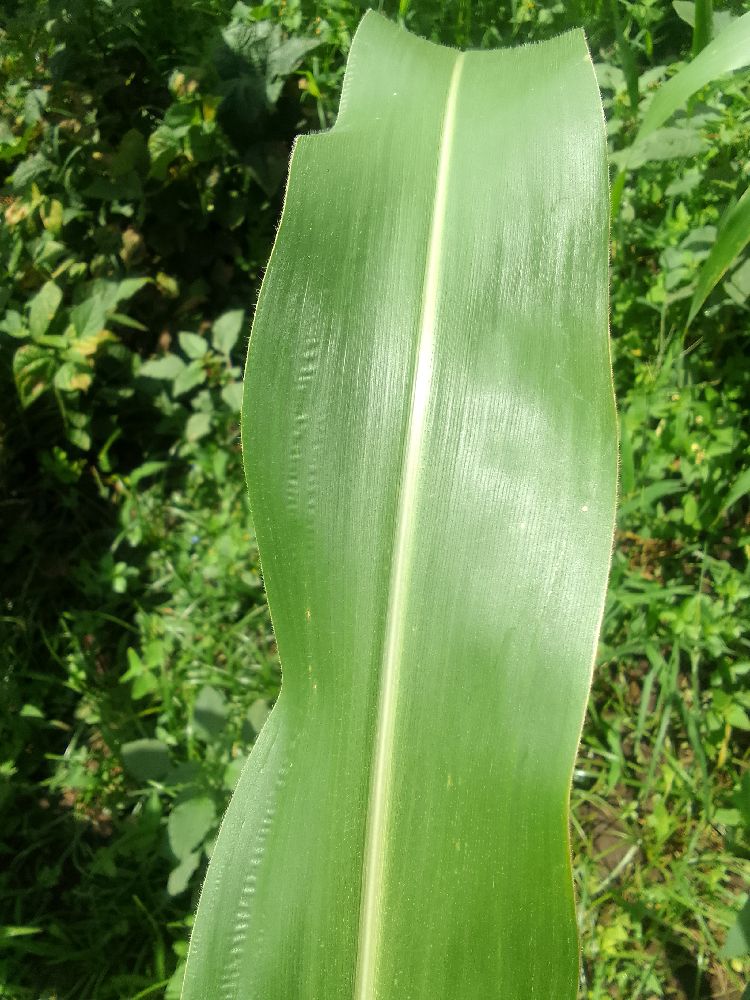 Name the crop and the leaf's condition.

maize, healthy
